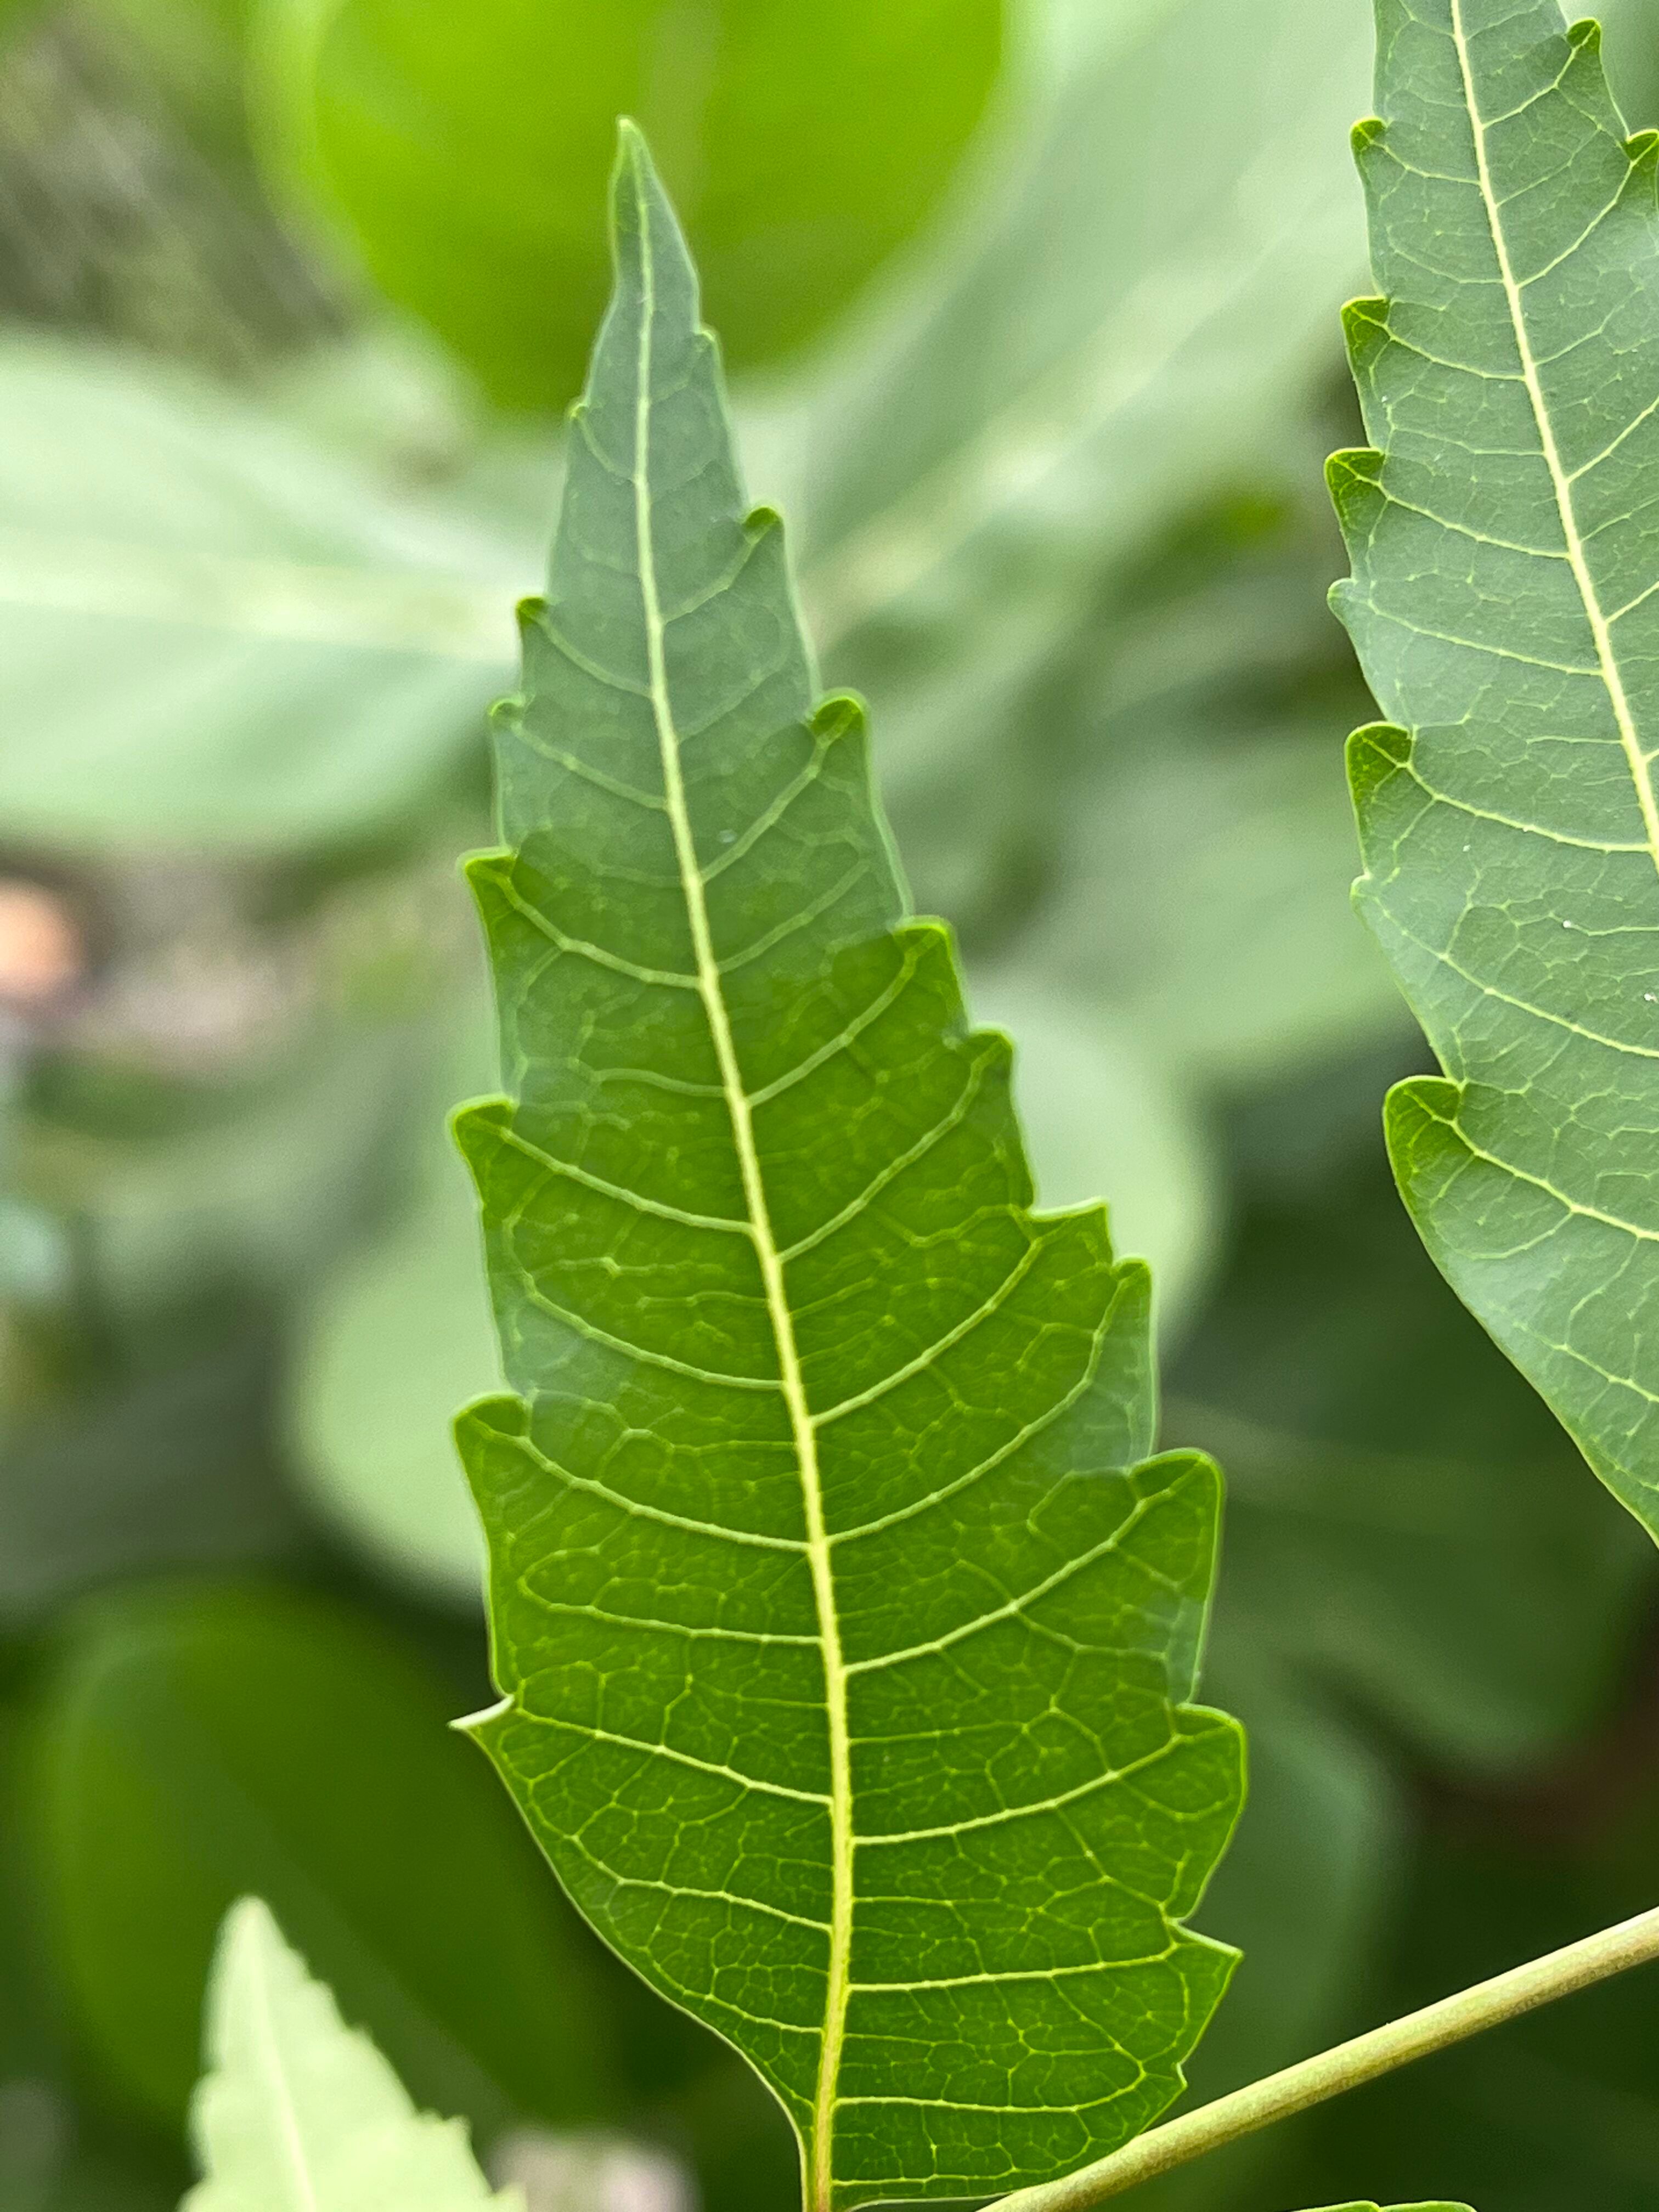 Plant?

neem
